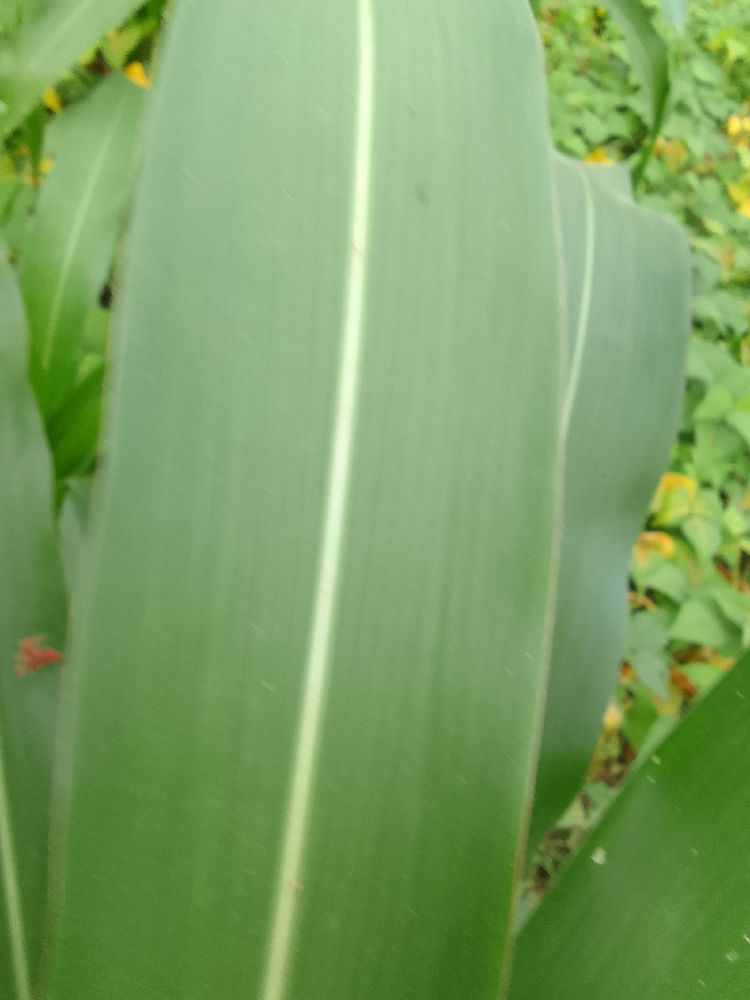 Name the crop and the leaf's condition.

maize, healthy
